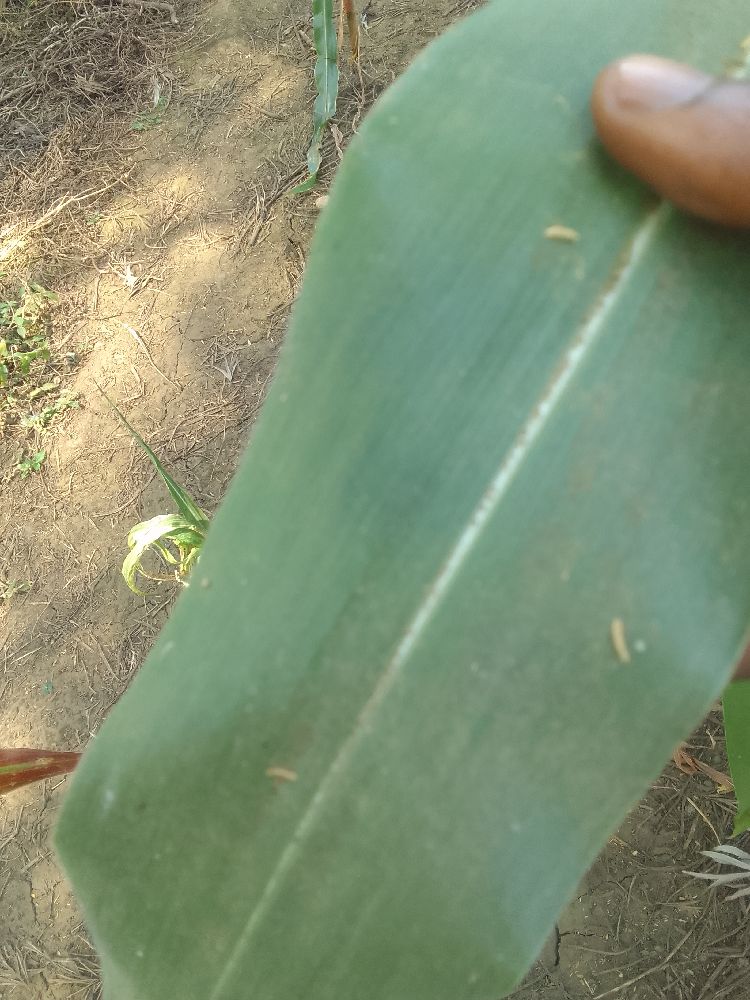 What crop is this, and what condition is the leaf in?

maize, healthy
